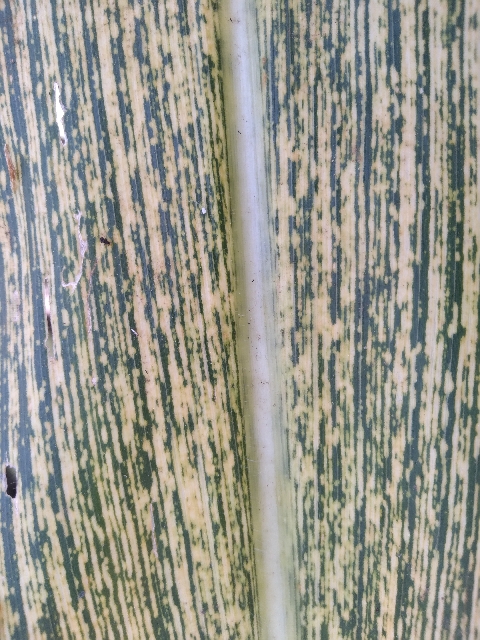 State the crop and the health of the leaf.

maize, maize streak virus
